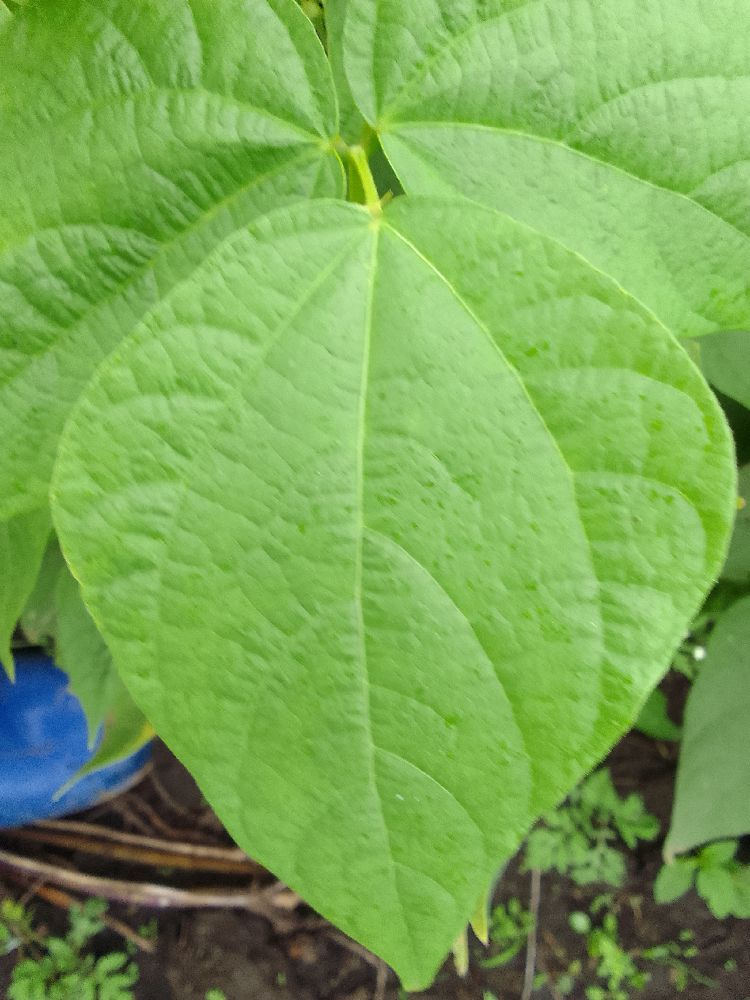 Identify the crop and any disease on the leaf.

common bean, healthy
